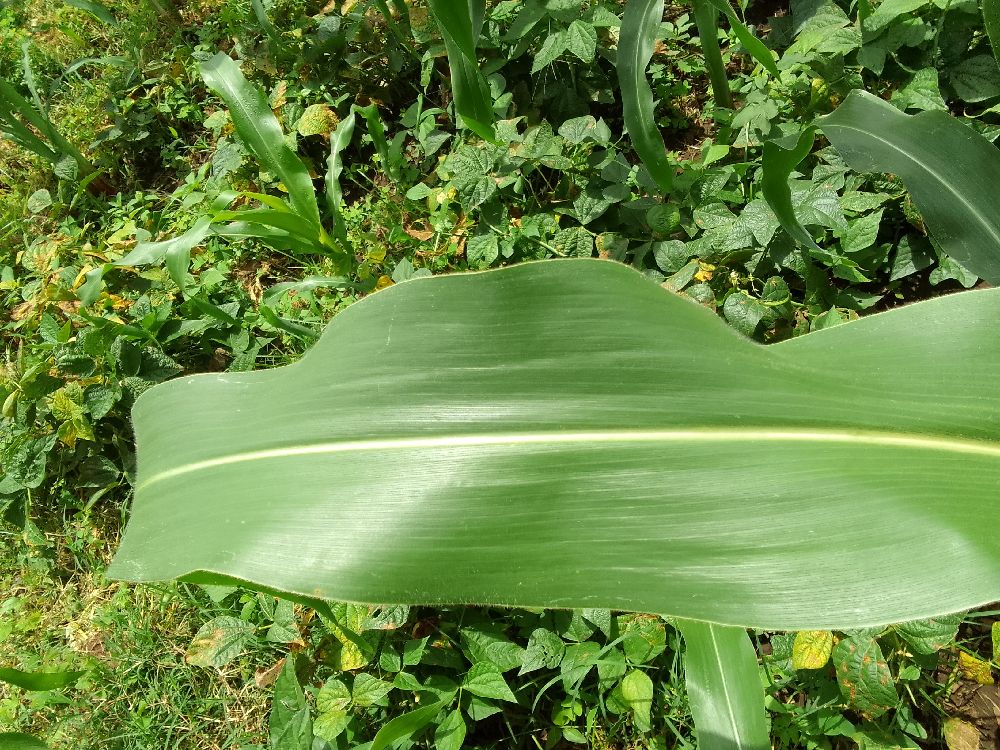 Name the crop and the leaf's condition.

maize, healthy
